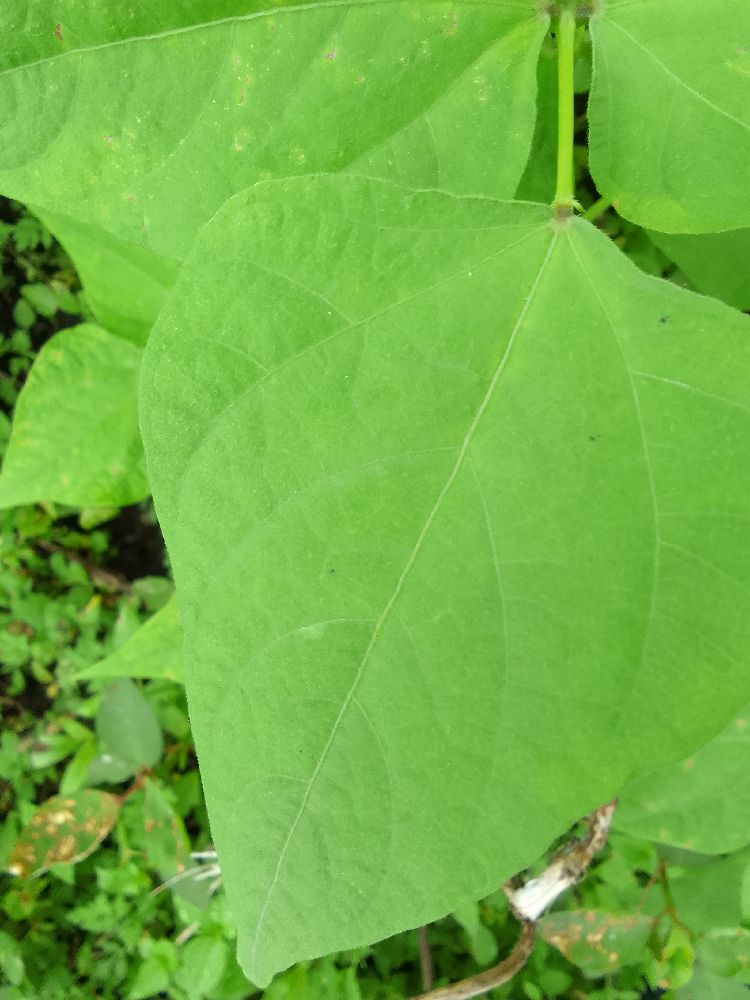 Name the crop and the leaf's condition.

common bean, healthy
